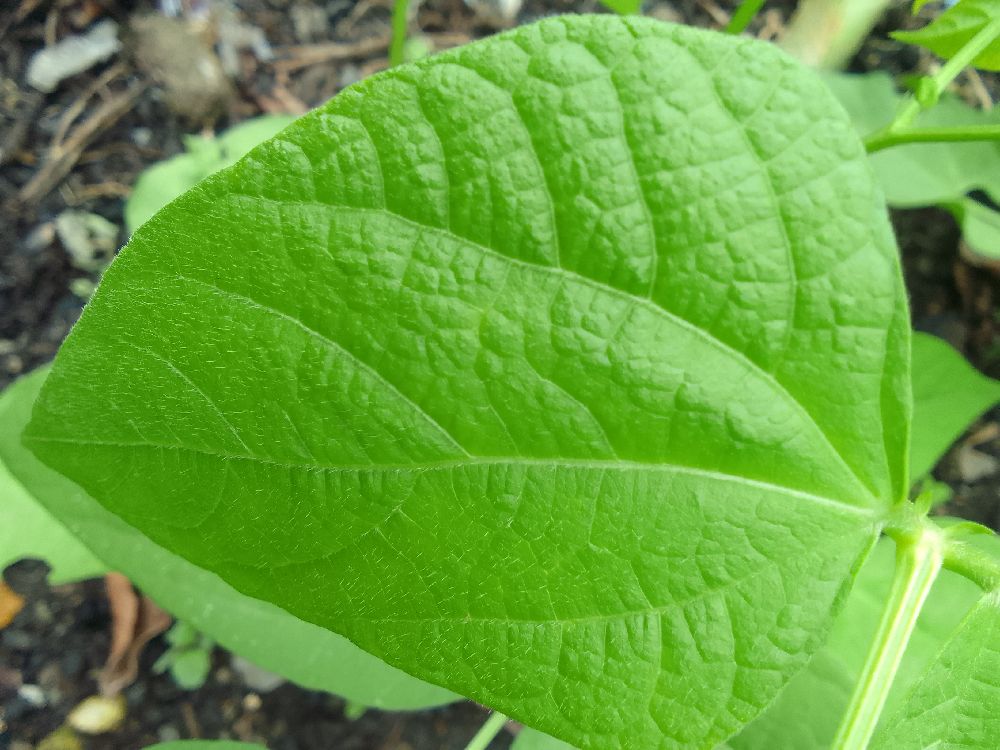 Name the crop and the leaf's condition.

common bean, healthy
